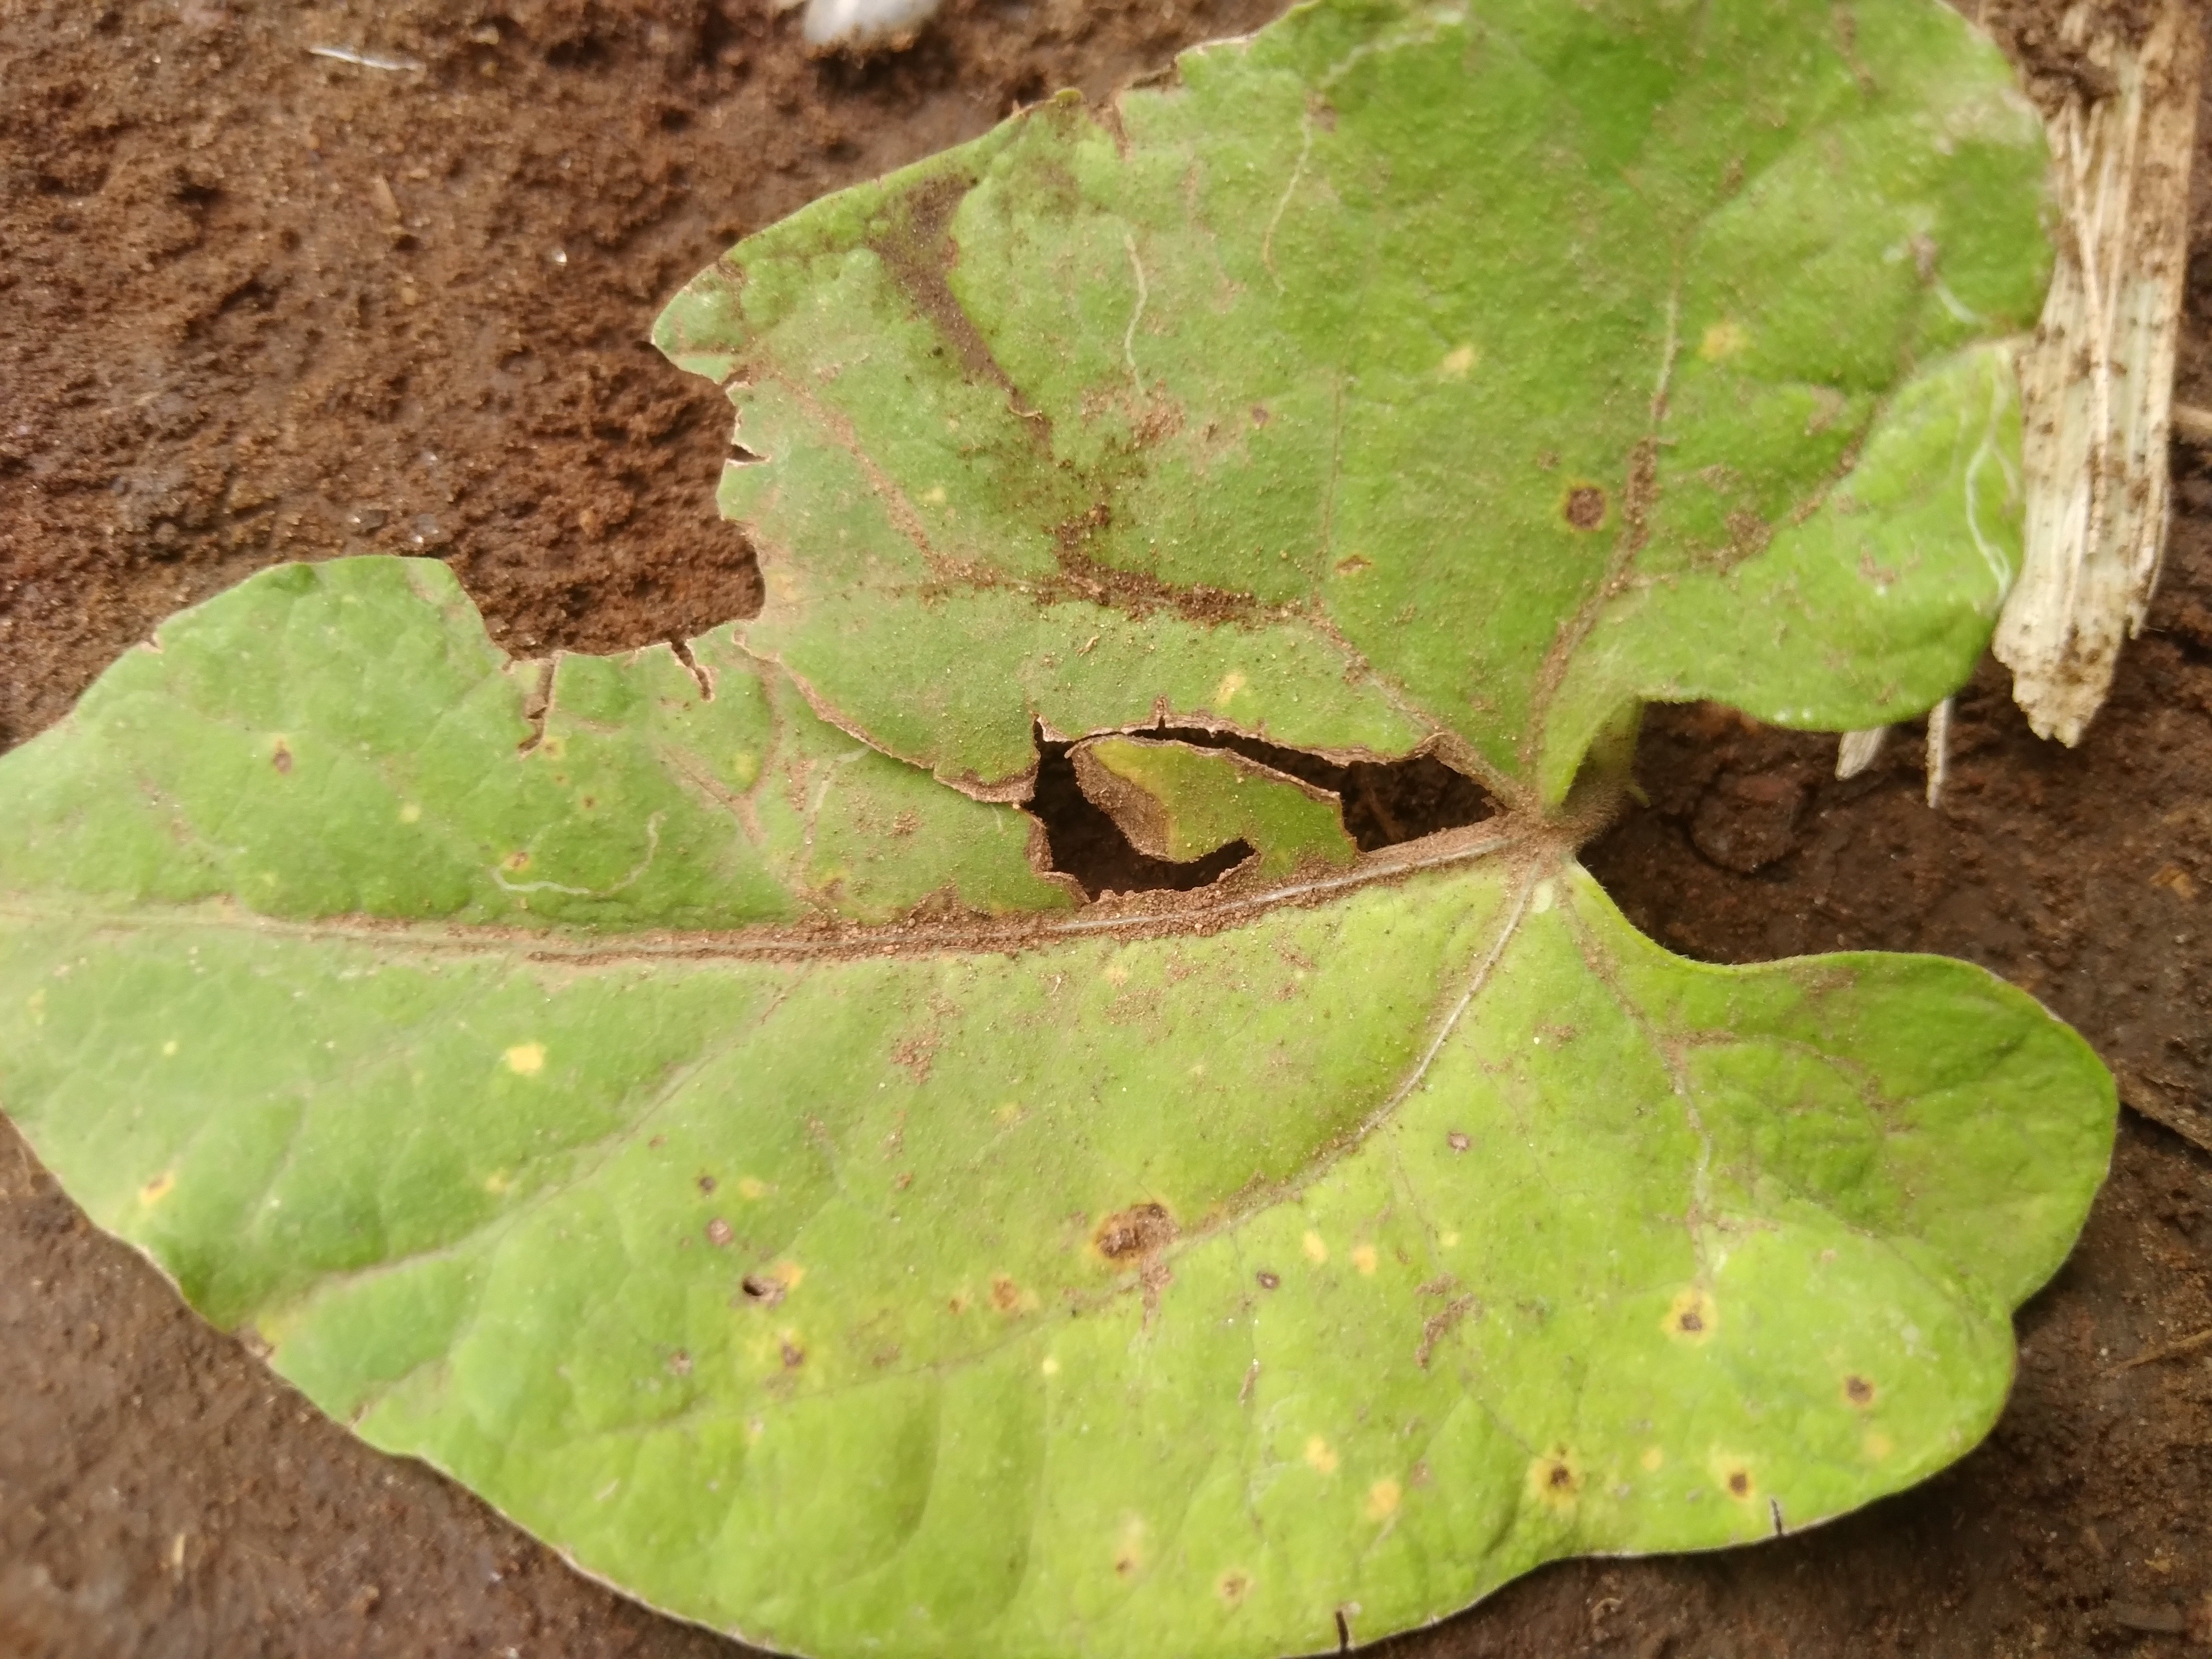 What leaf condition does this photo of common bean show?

rust
